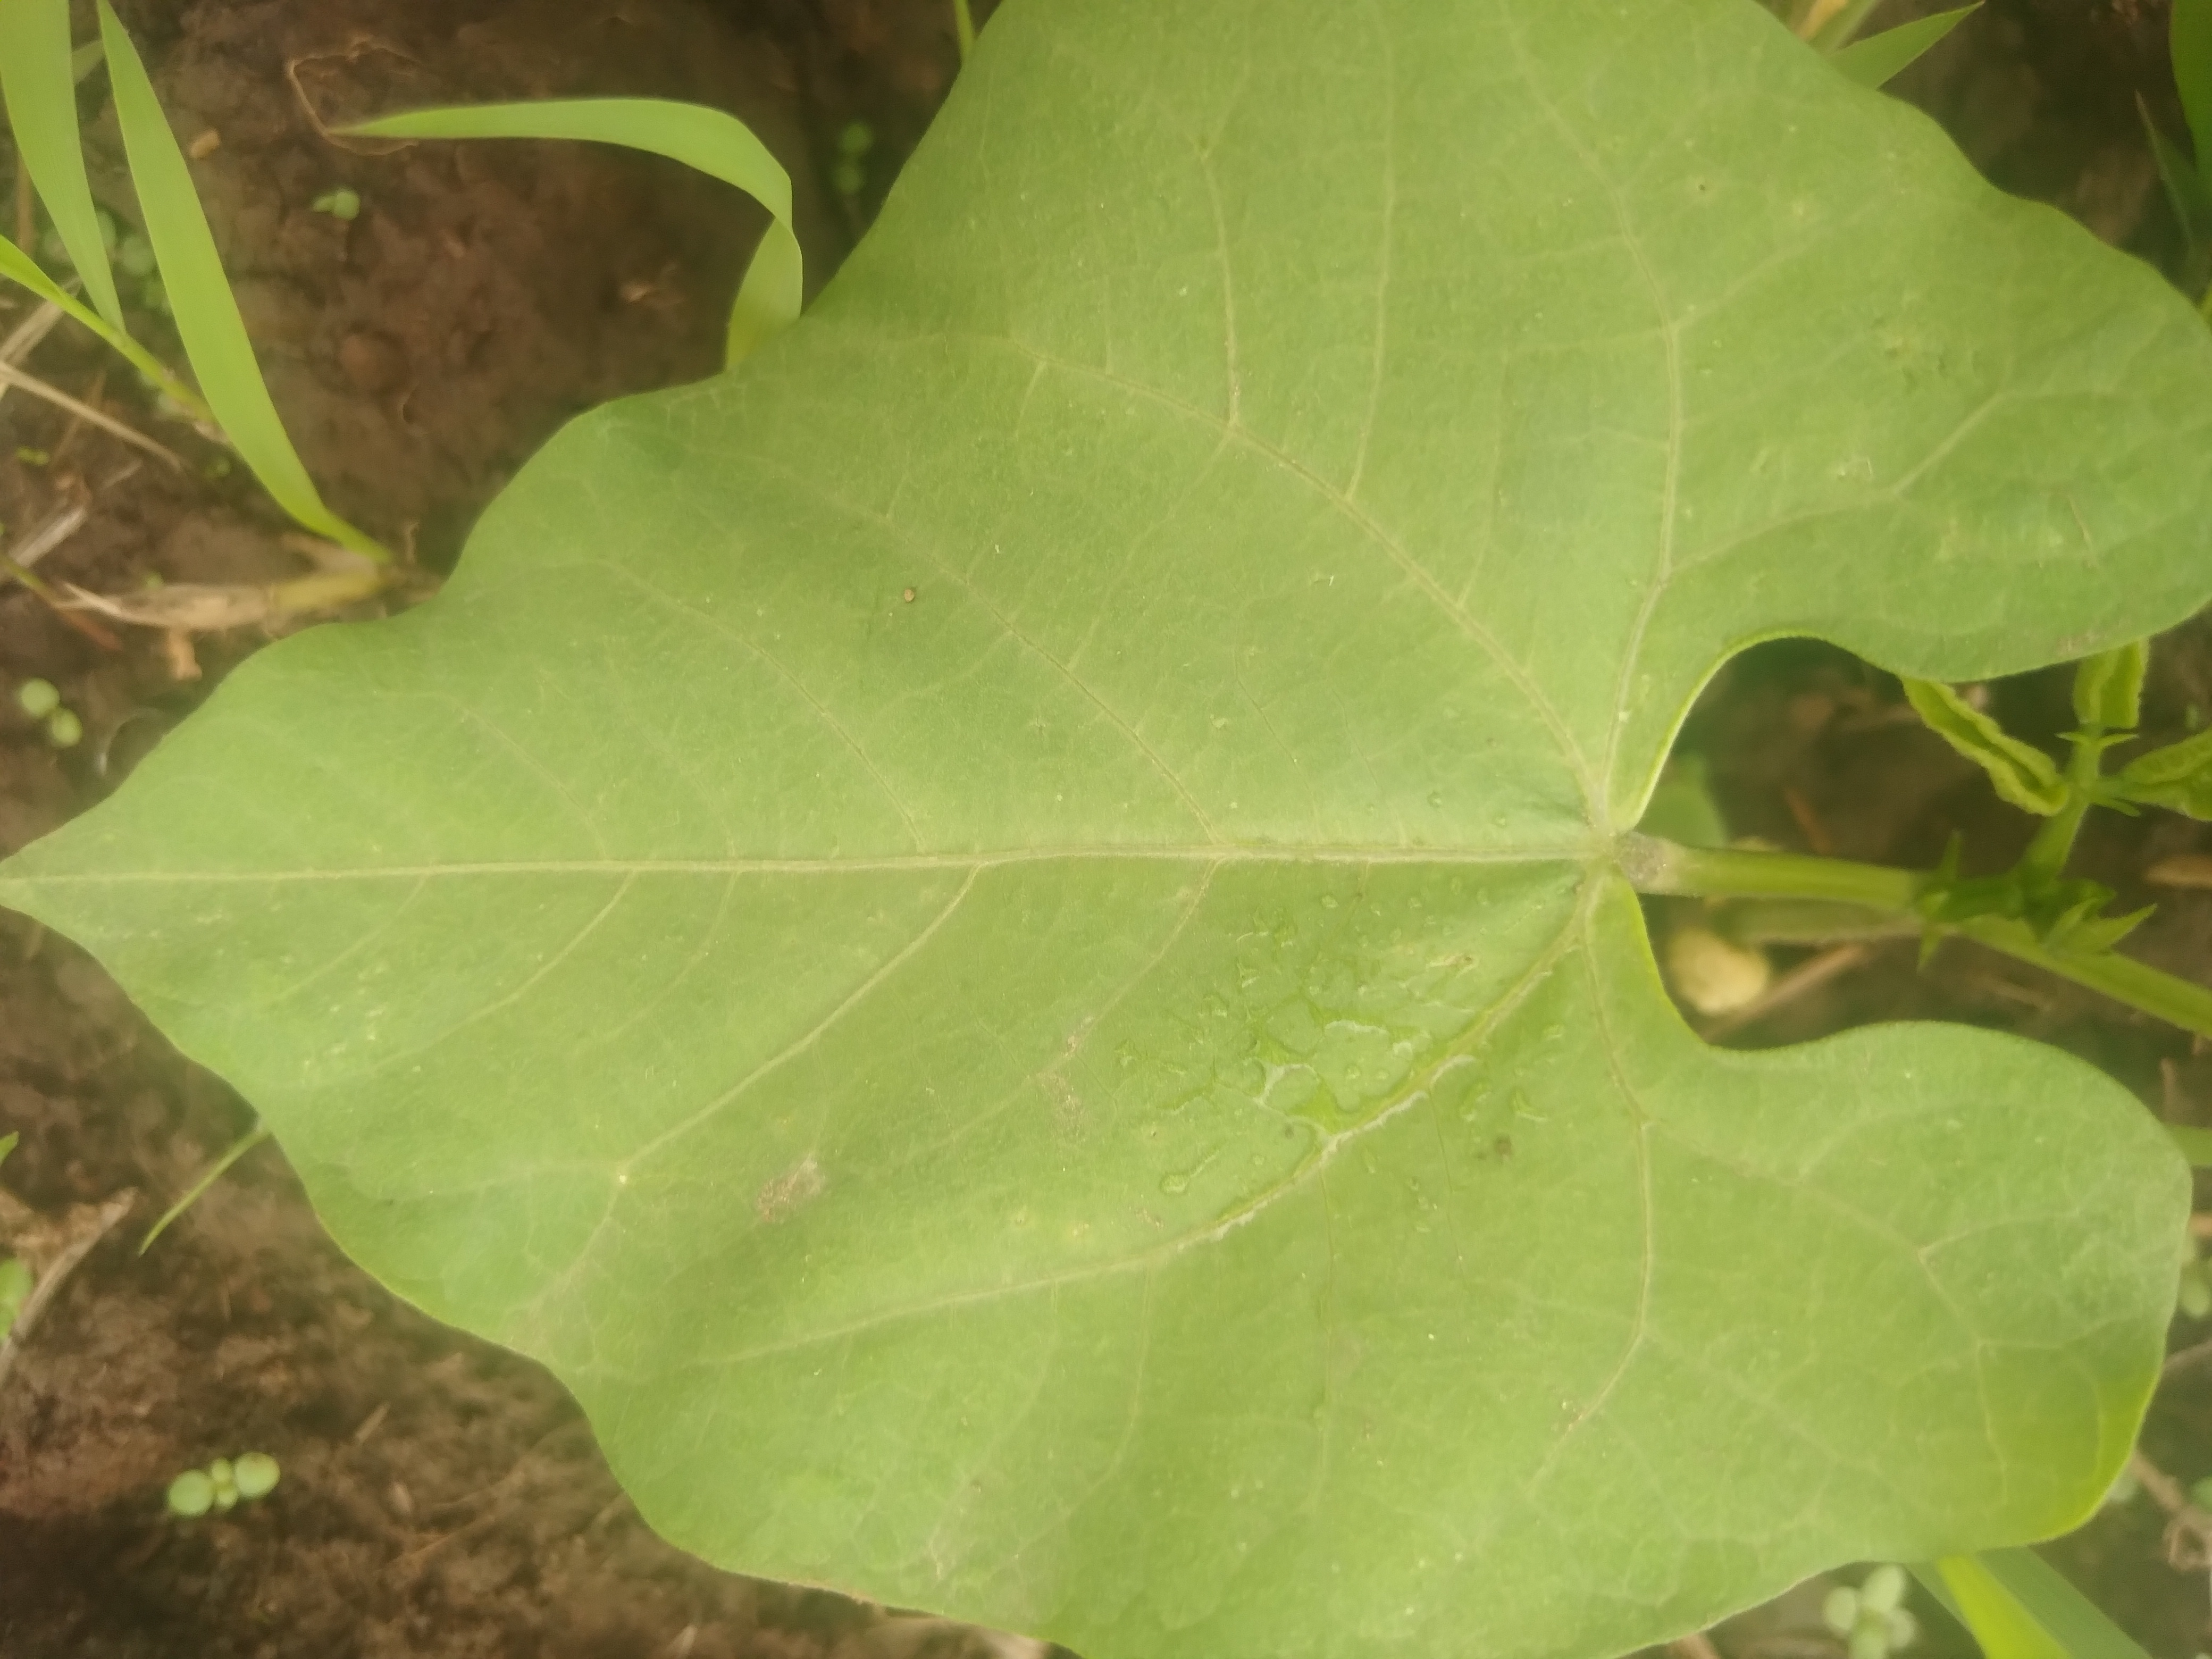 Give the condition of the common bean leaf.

healthy
